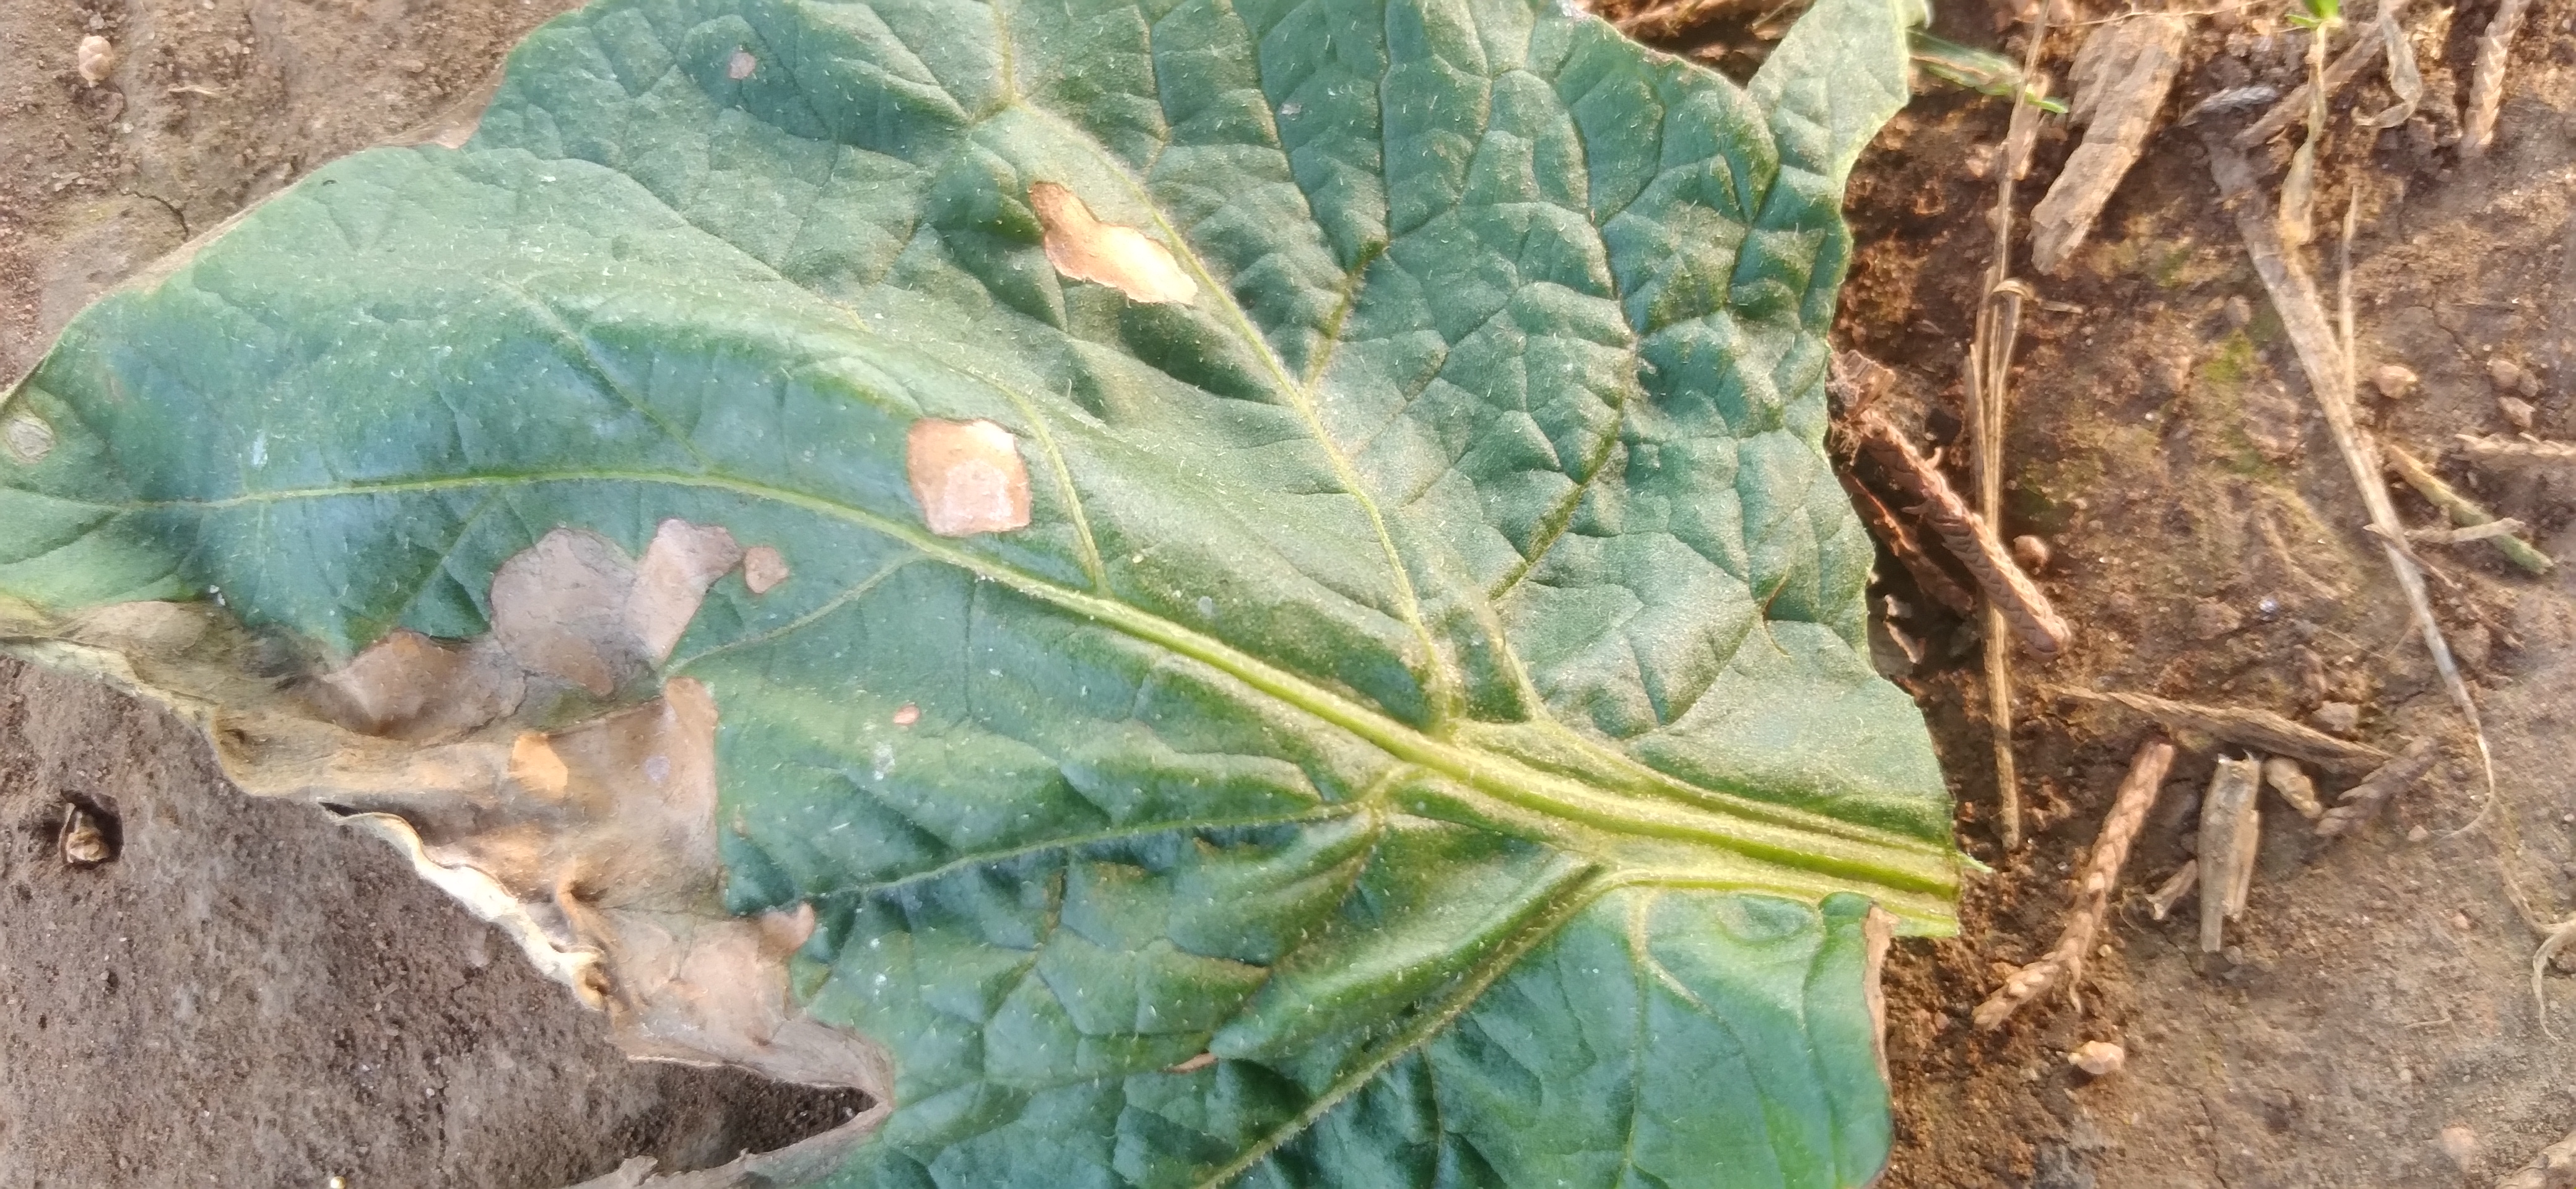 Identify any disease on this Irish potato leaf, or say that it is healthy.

early blight
